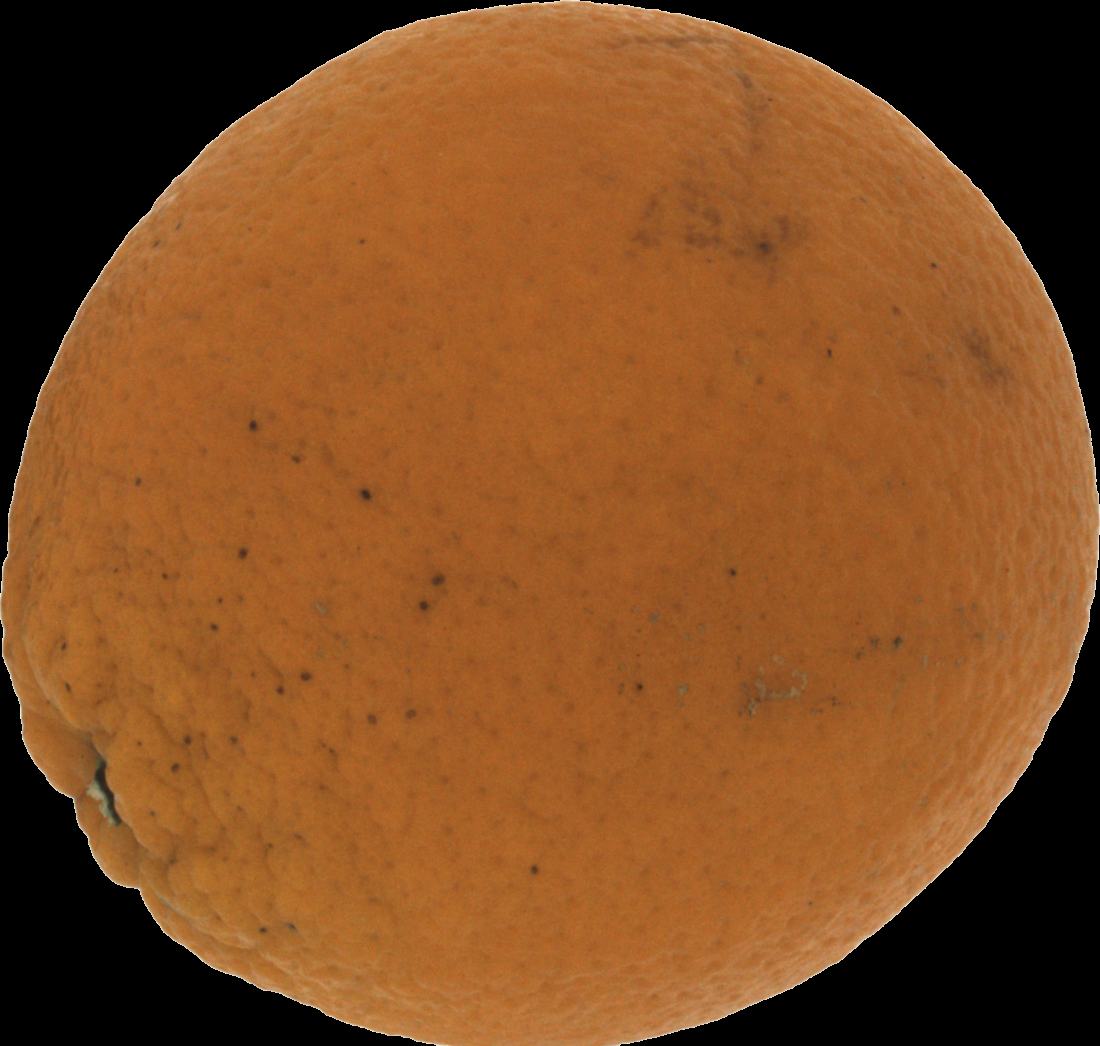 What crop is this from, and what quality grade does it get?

orange, bad
